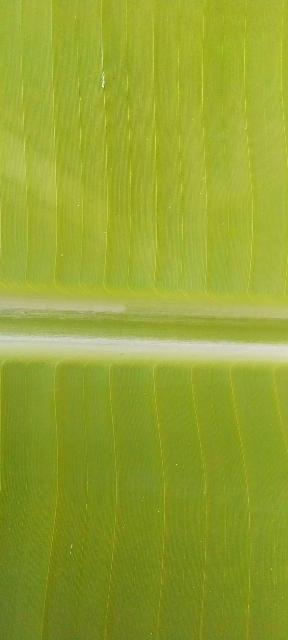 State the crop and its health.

banana, healthy
